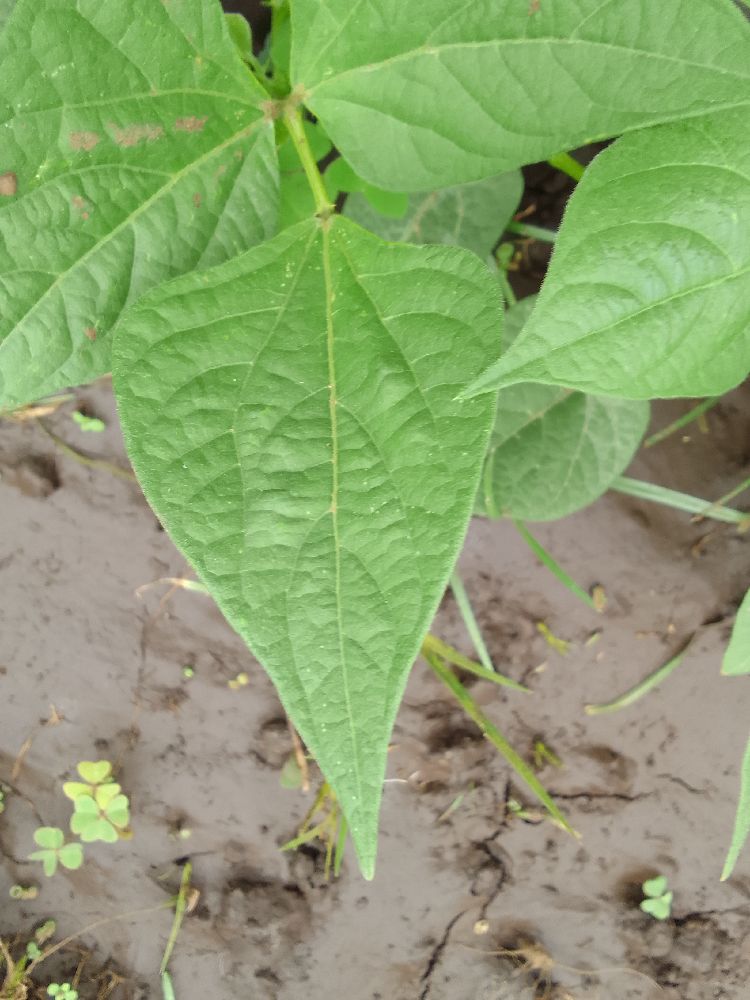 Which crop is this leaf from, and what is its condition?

common bean, healthy
